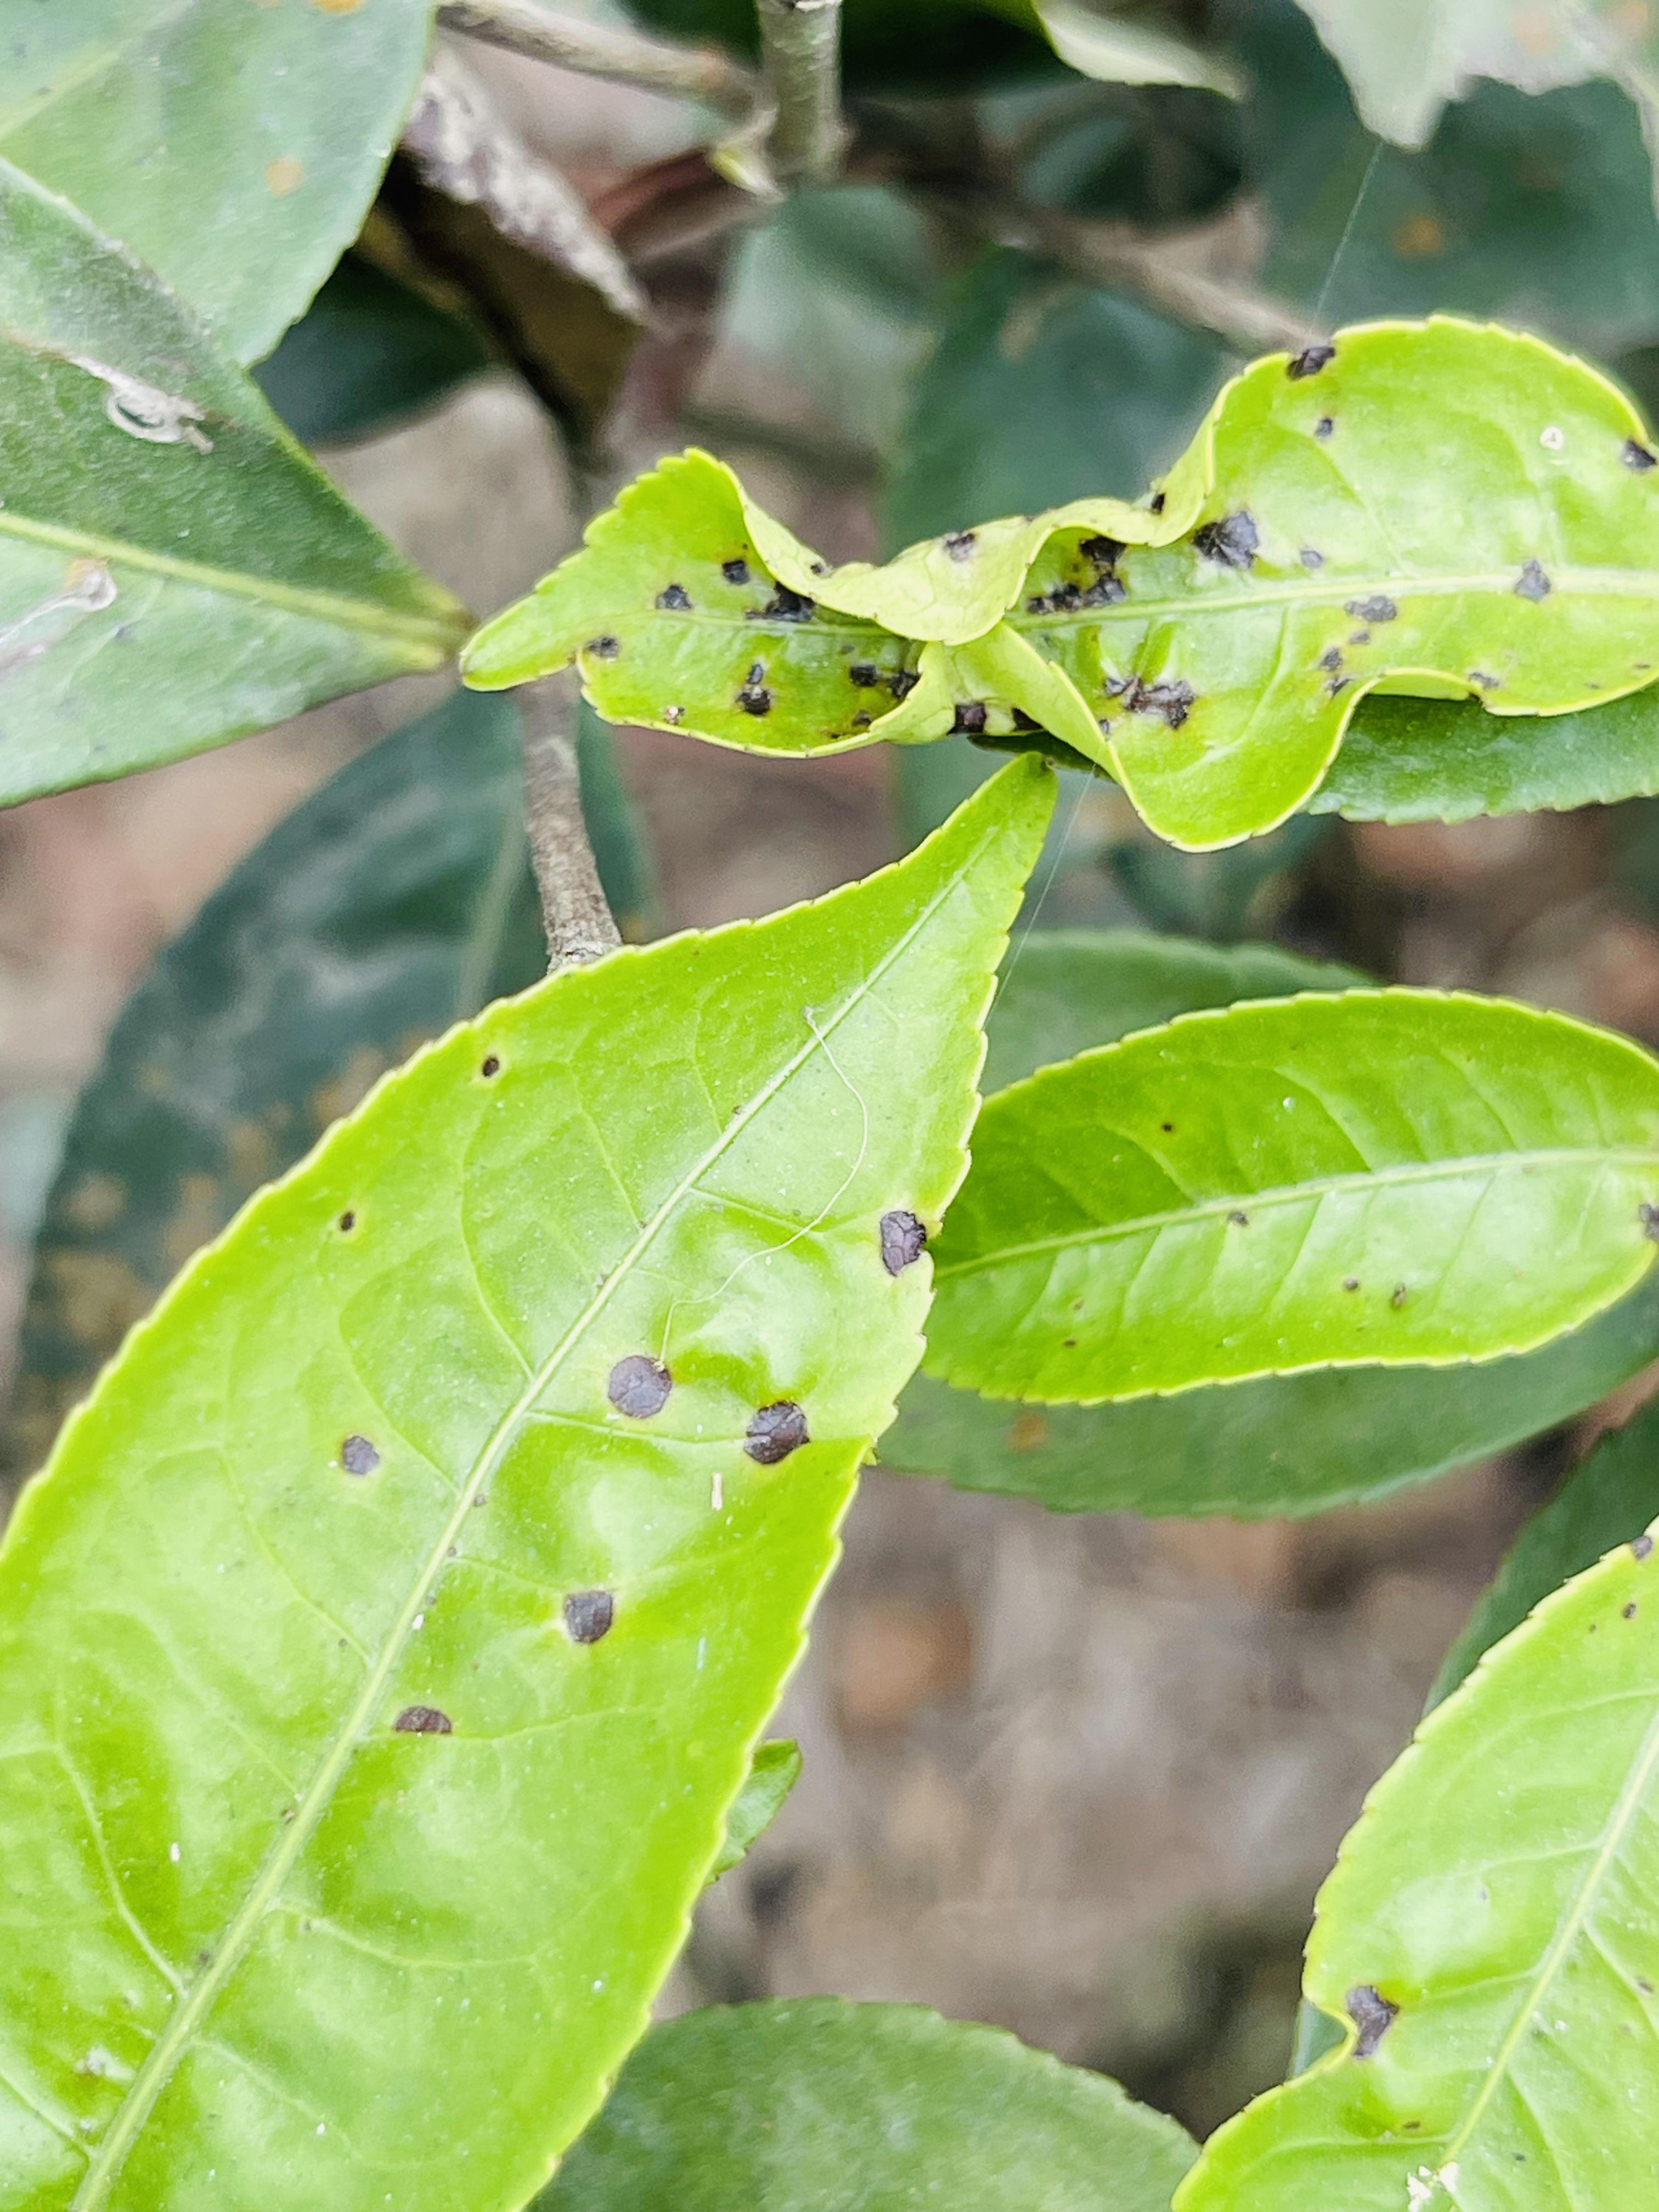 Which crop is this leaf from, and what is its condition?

tea, helopeltis
